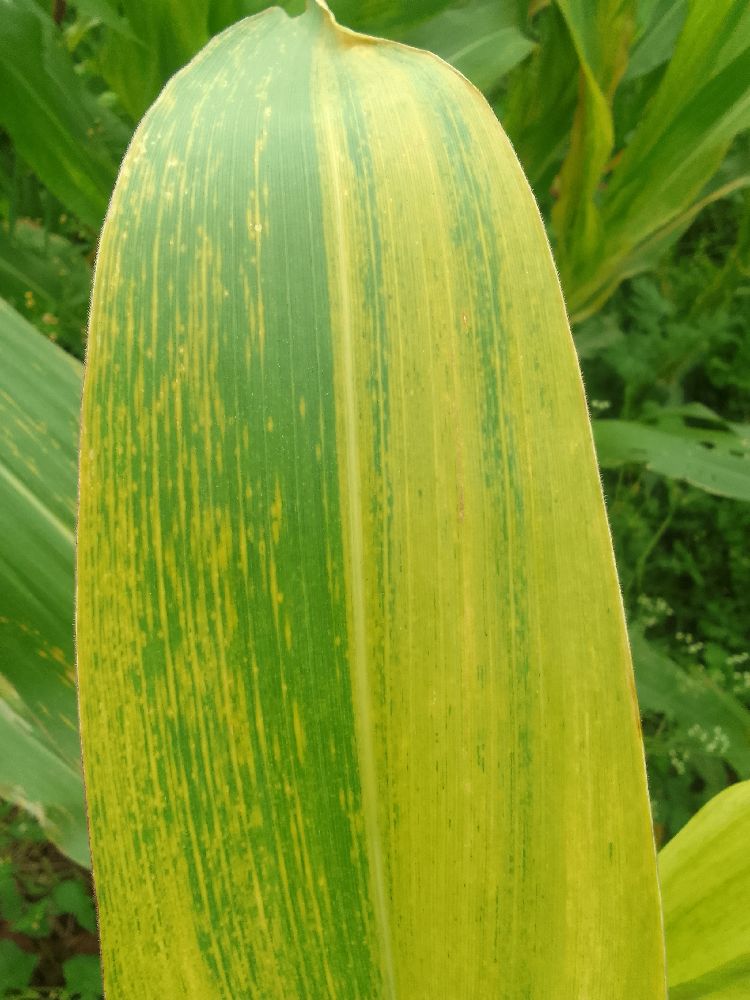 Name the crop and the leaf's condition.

maize, maize lethal necrosis
